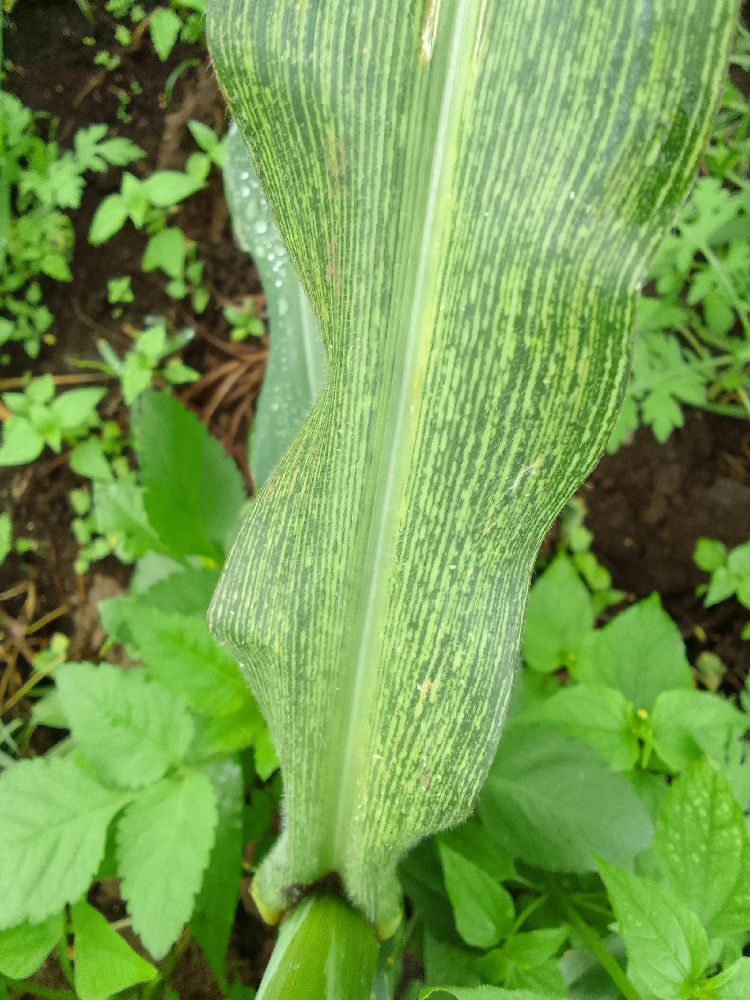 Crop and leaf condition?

maize, maize streak virus
